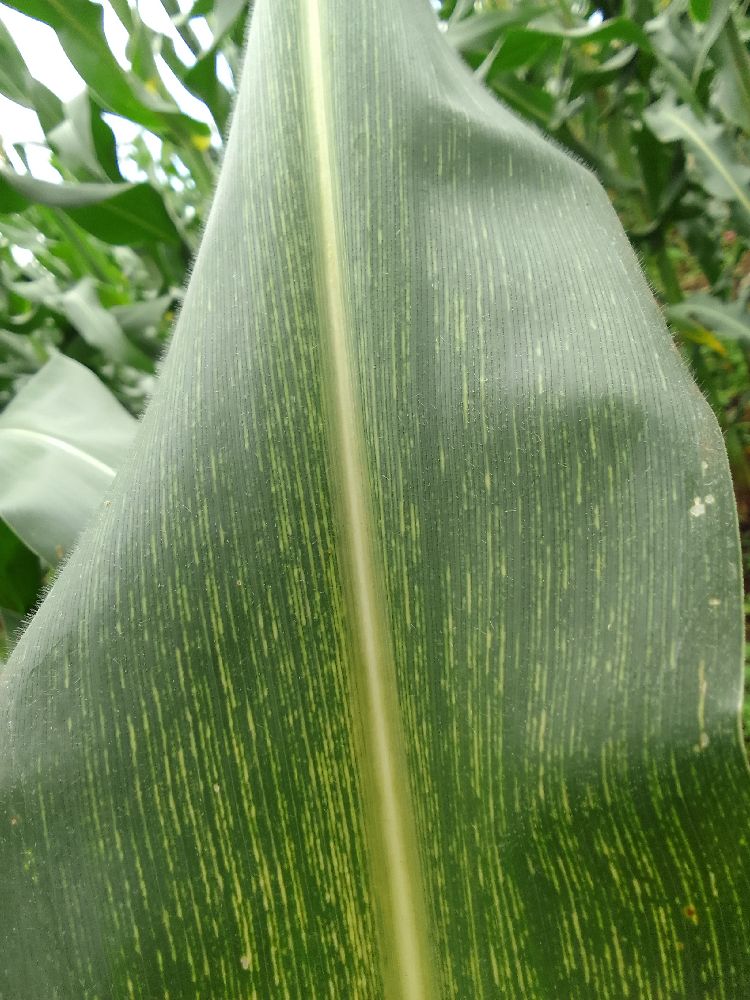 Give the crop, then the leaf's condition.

maize, maize streak virus
